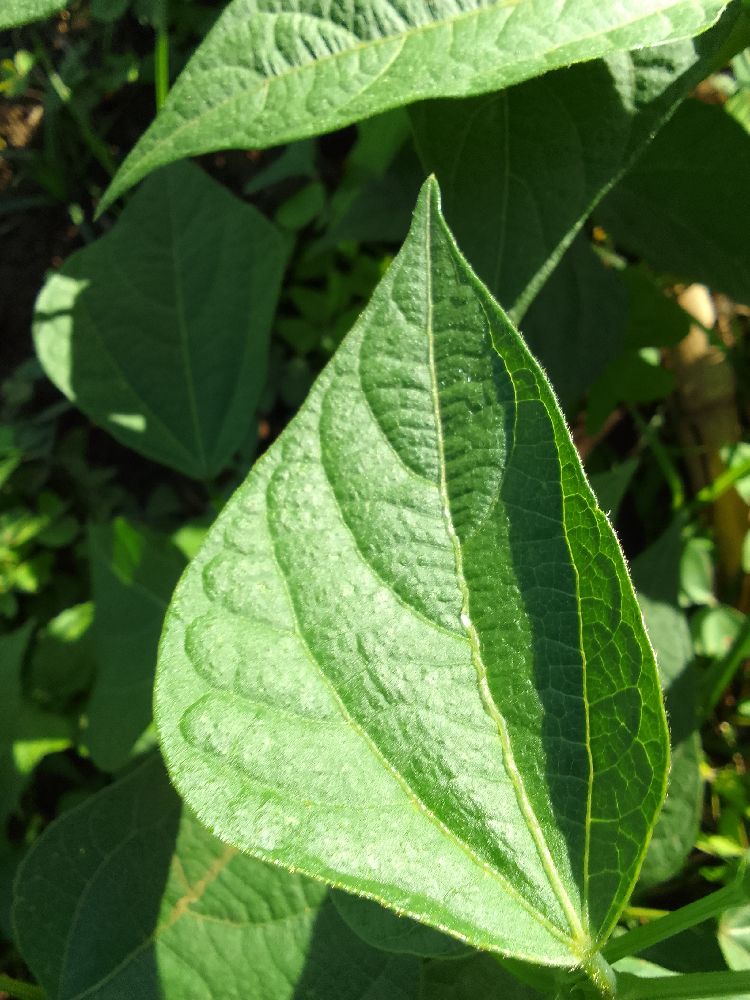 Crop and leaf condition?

common bean, healthy
